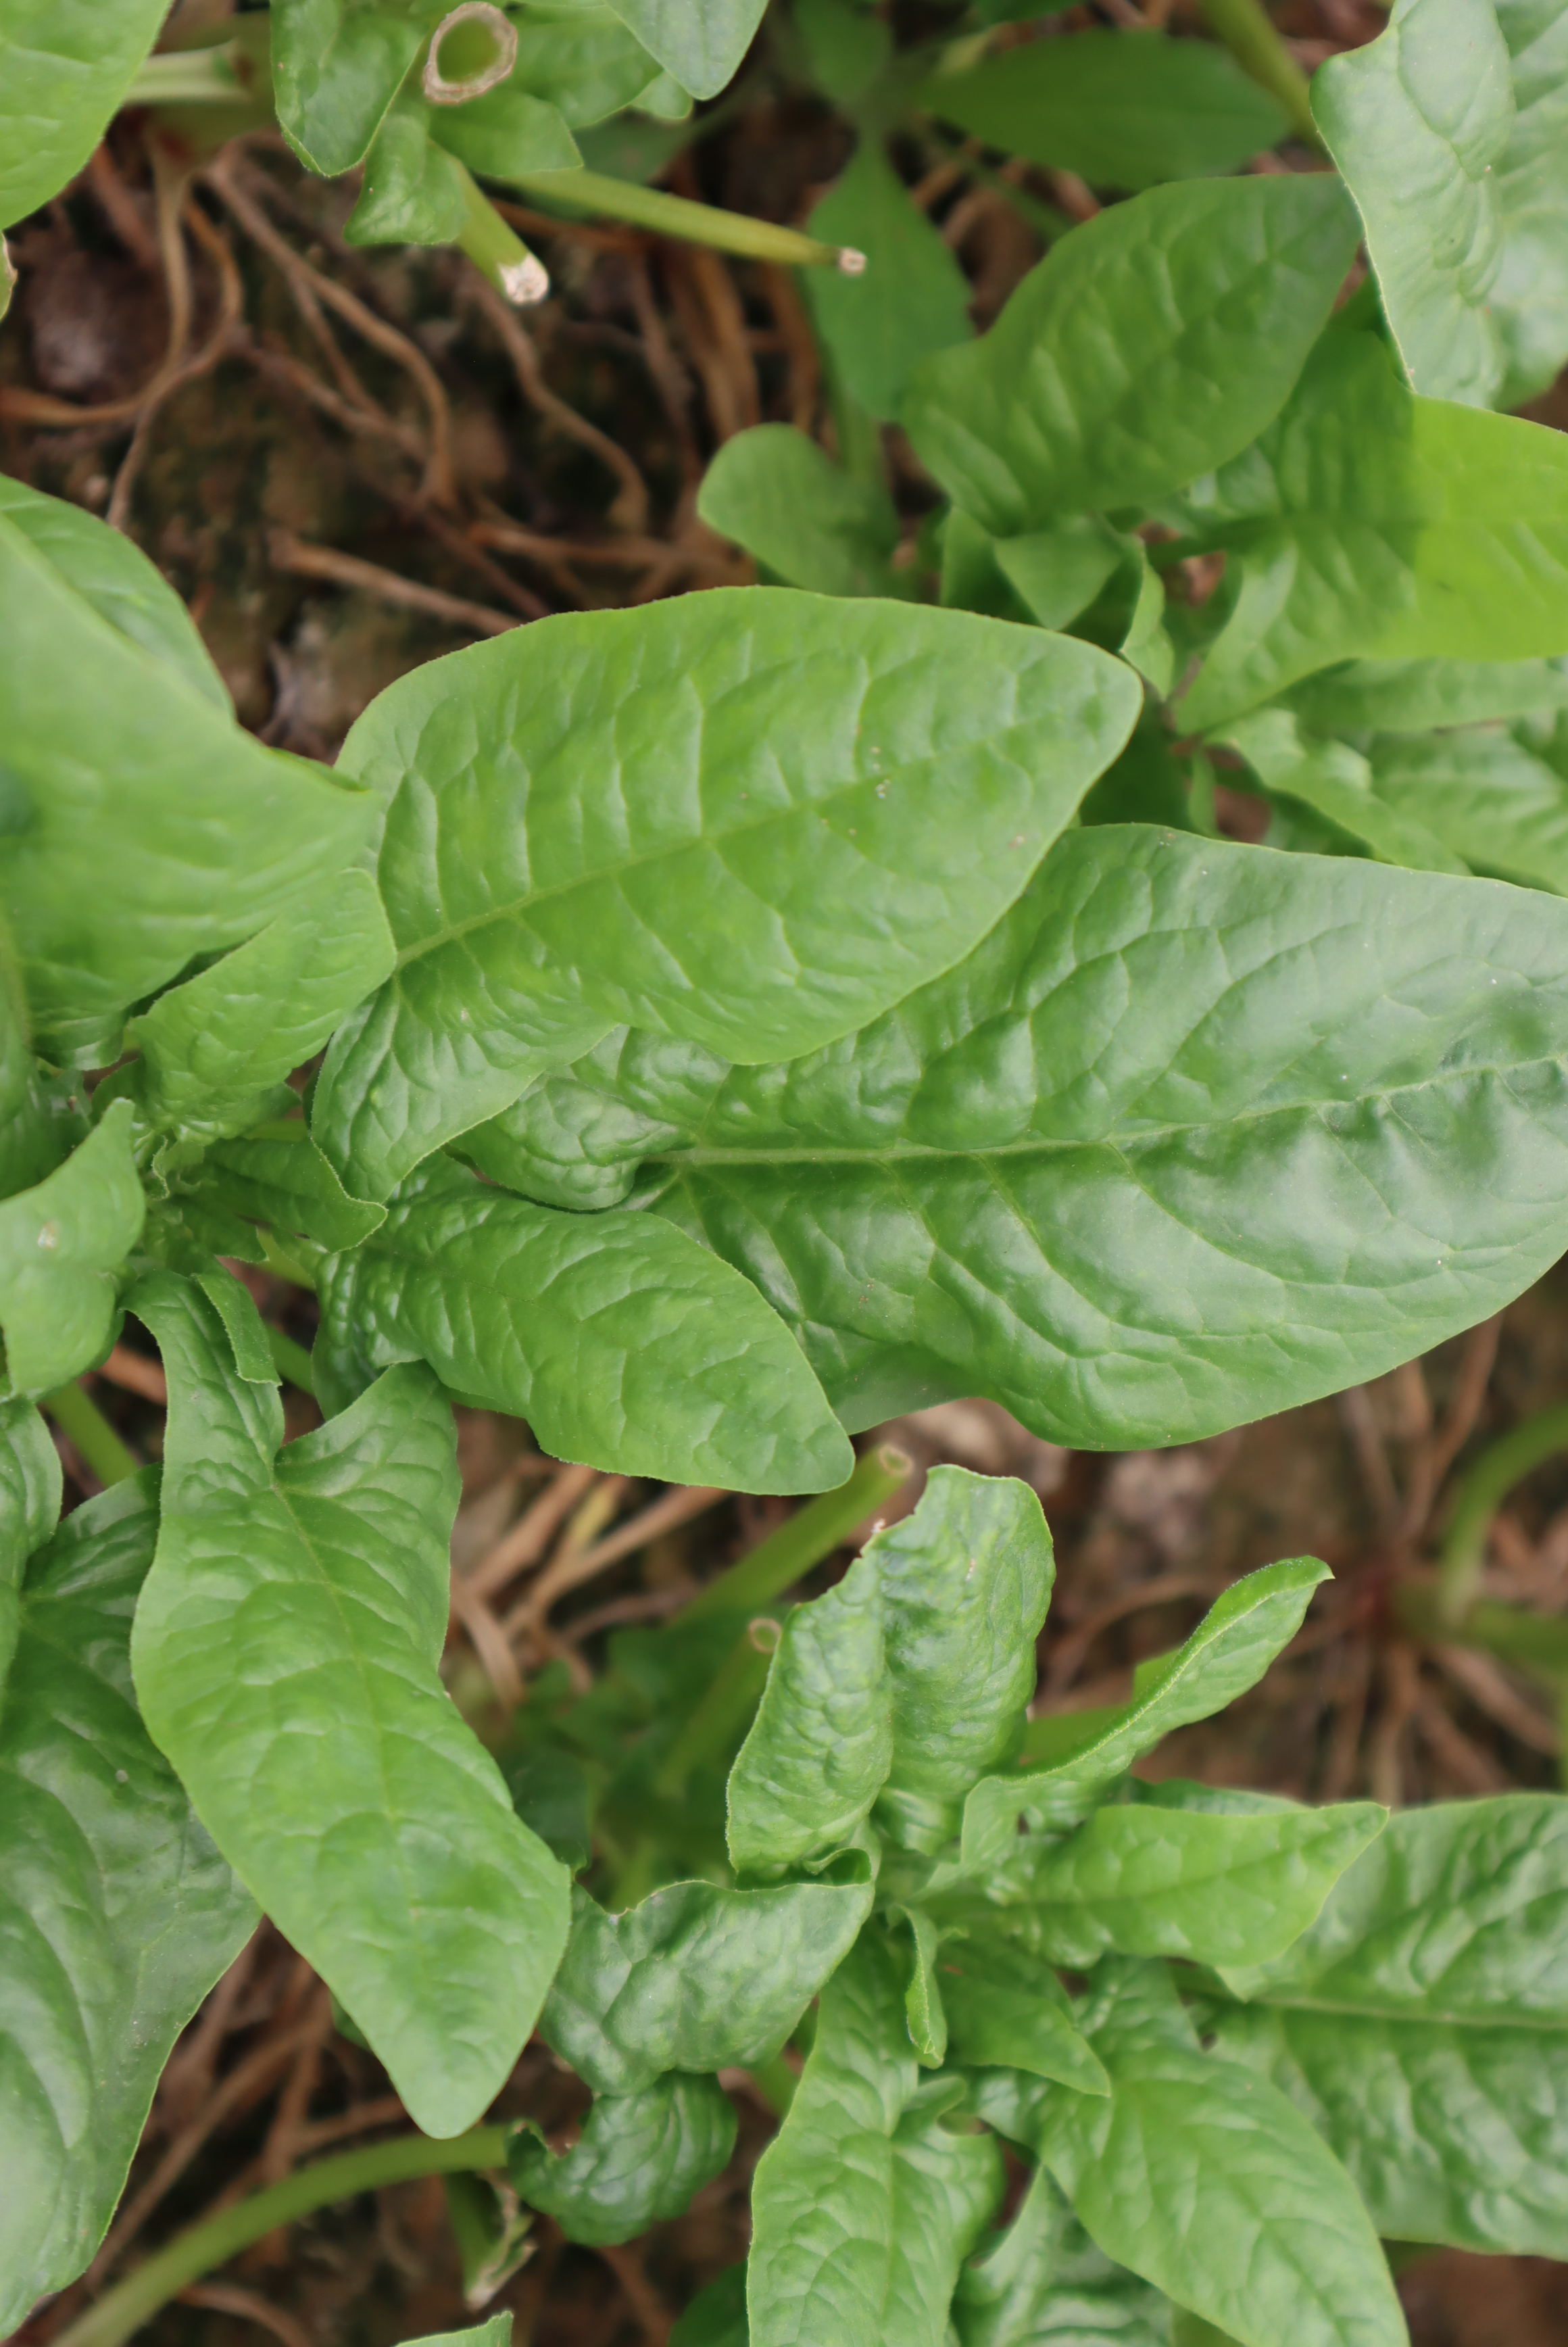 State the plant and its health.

spinach, mechanical damage
